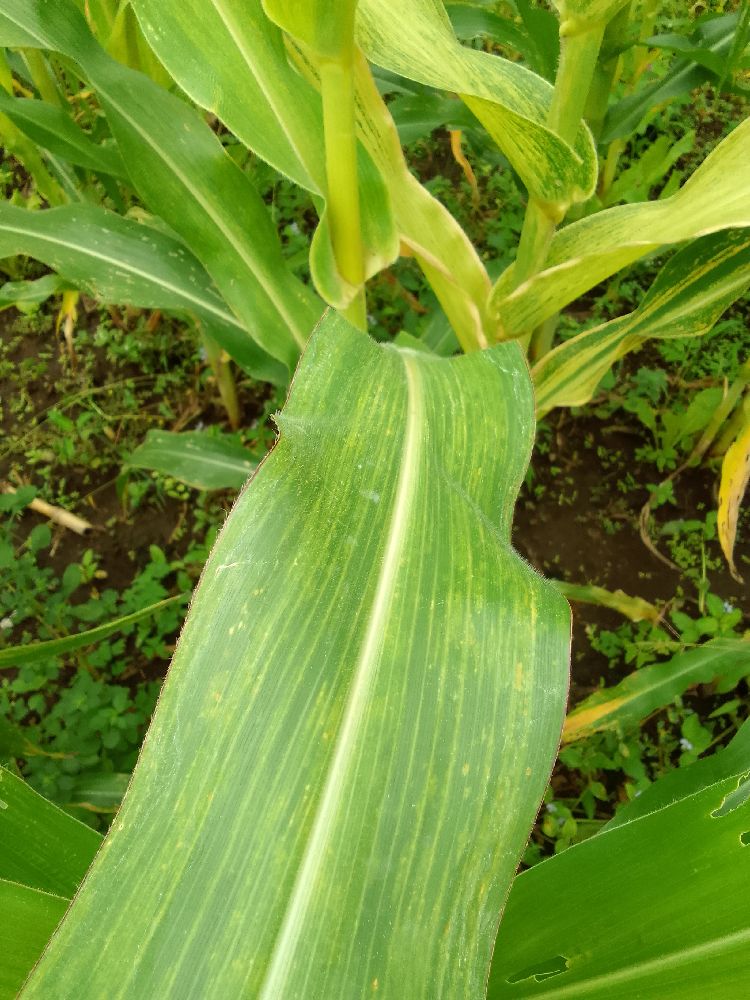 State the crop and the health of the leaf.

maize, maize lethal necrosis
